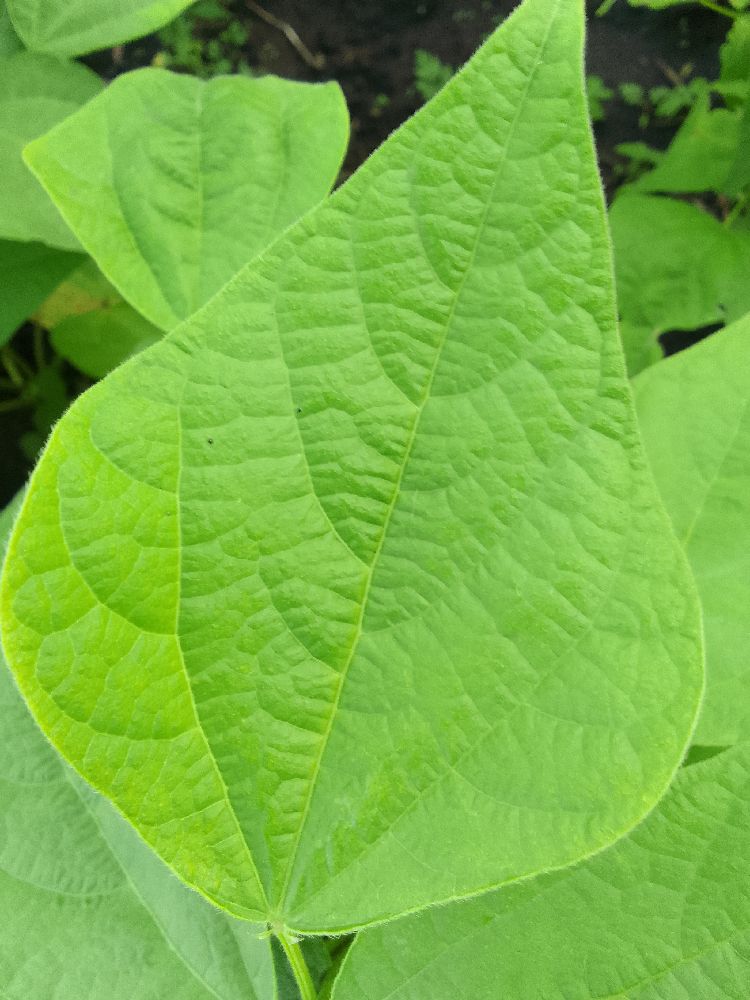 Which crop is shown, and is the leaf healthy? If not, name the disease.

common bean, healthy
